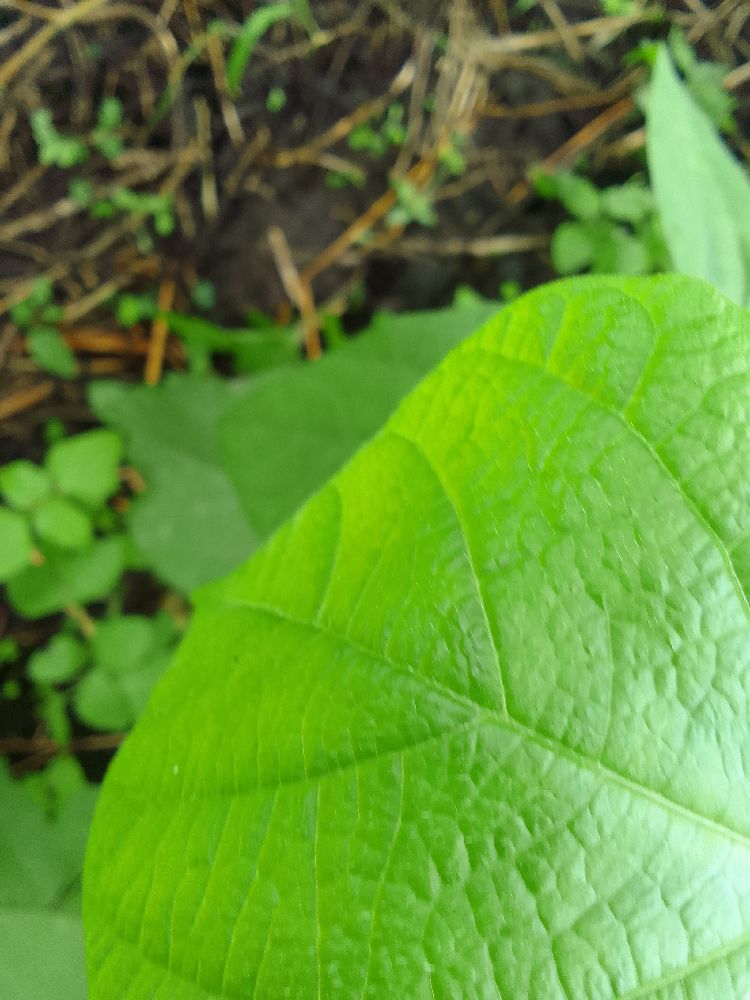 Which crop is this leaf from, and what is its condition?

common bean, healthy
